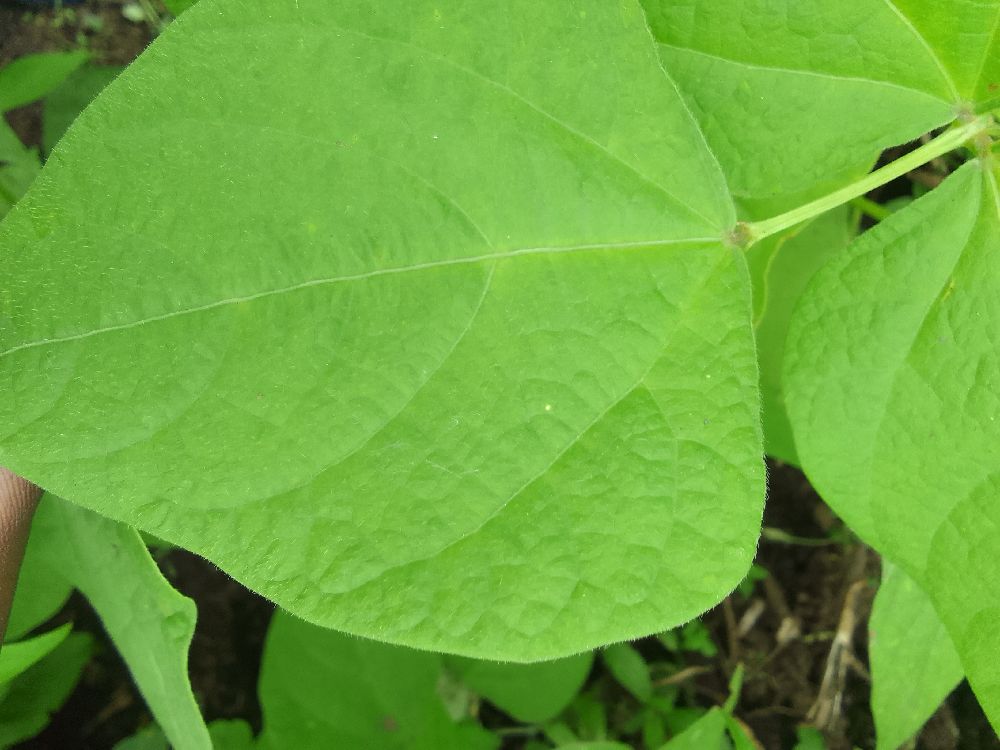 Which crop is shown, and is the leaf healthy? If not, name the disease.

common bean, healthy
